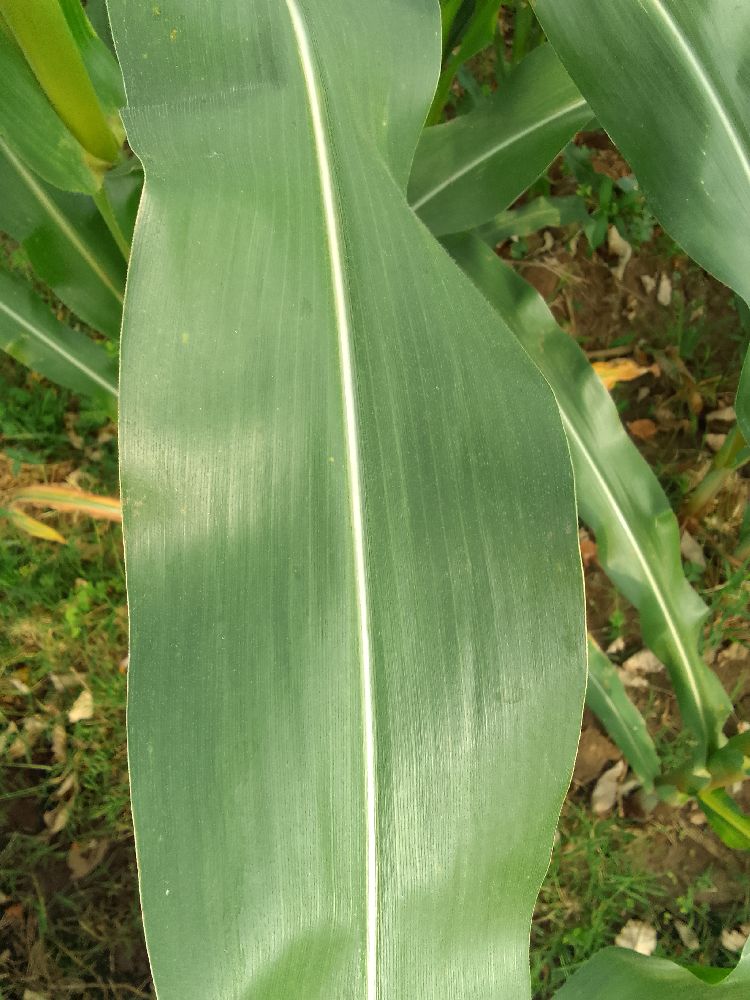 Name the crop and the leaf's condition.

maize, healthy
